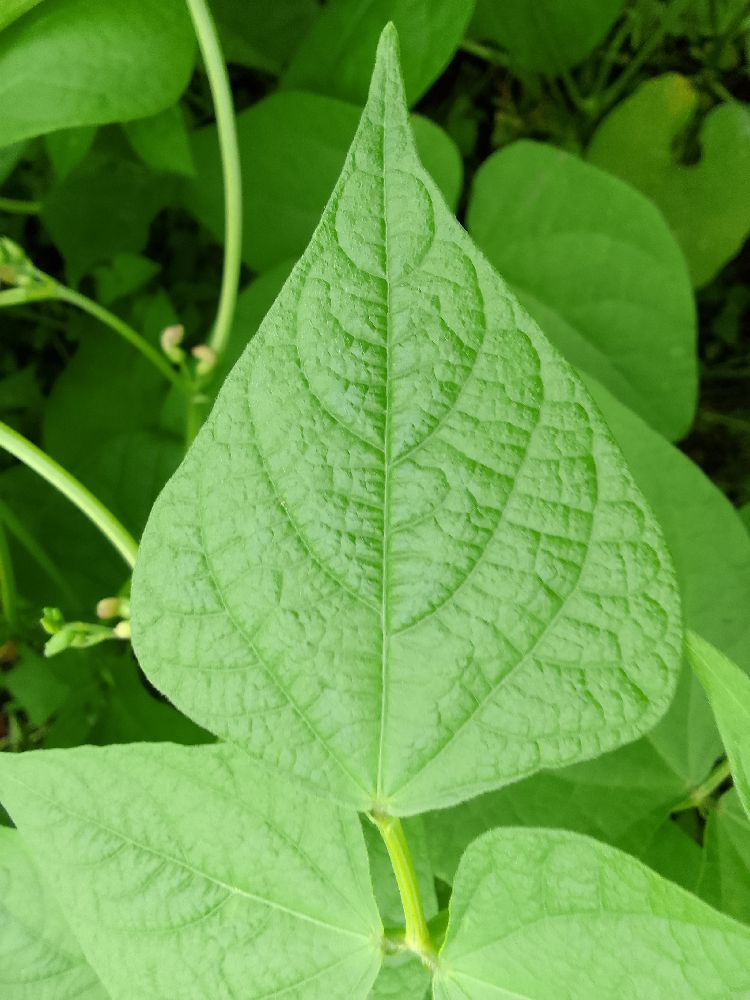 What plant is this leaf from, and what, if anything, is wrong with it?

common bean, healthy
